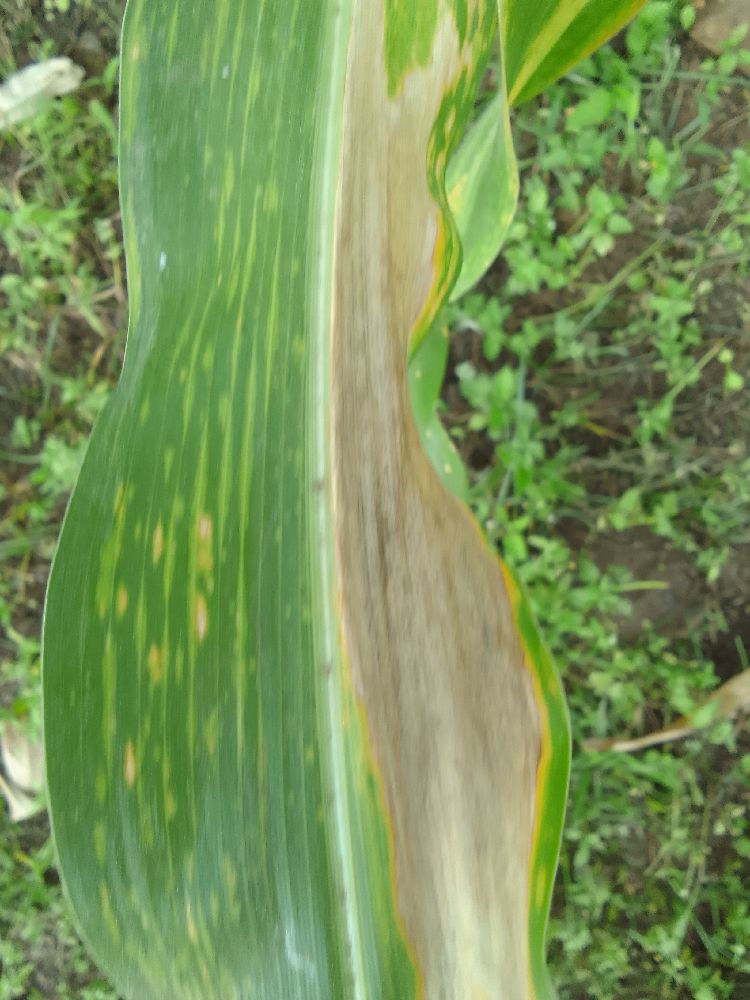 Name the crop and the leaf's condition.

maize, maize lethal necrosis
